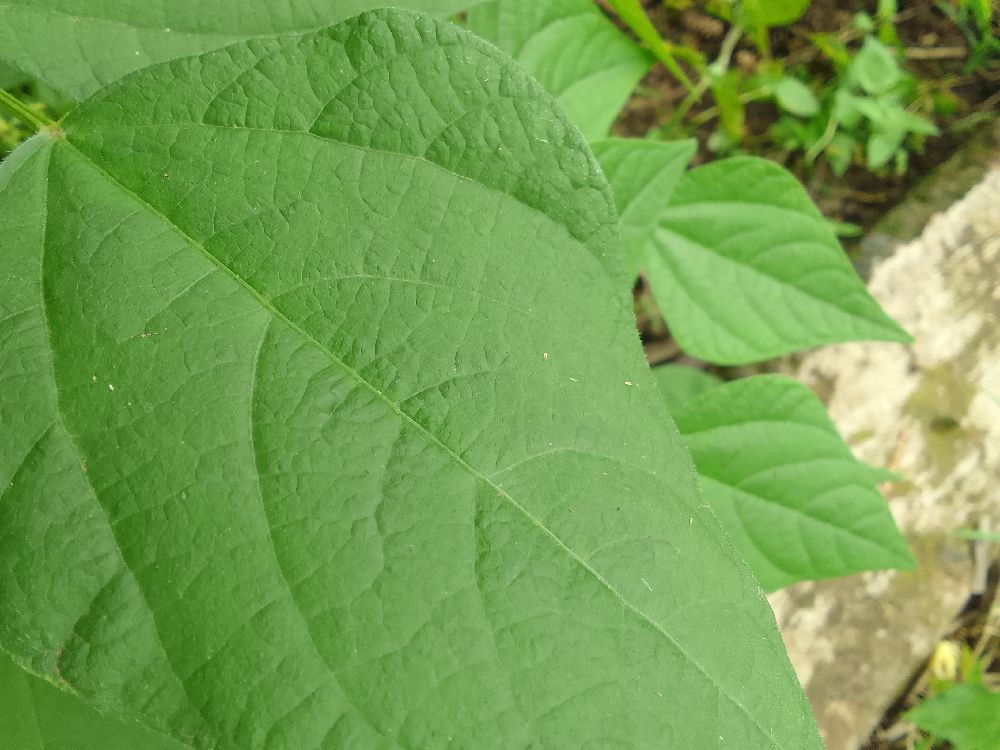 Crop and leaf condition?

common bean, healthy
